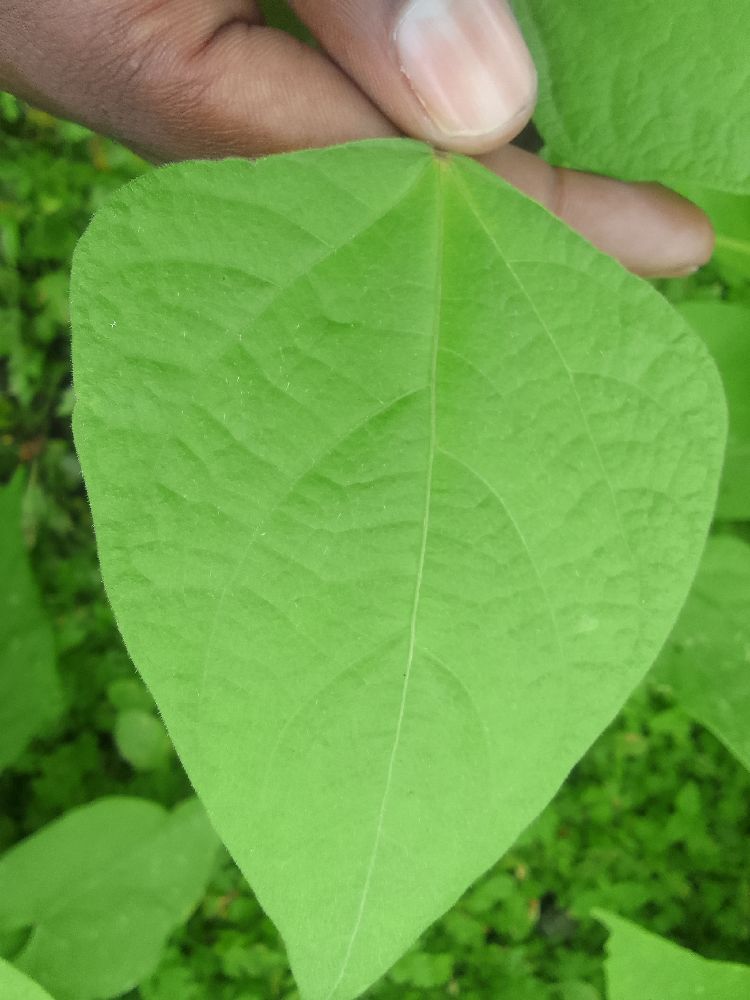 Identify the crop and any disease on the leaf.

common bean, healthy
